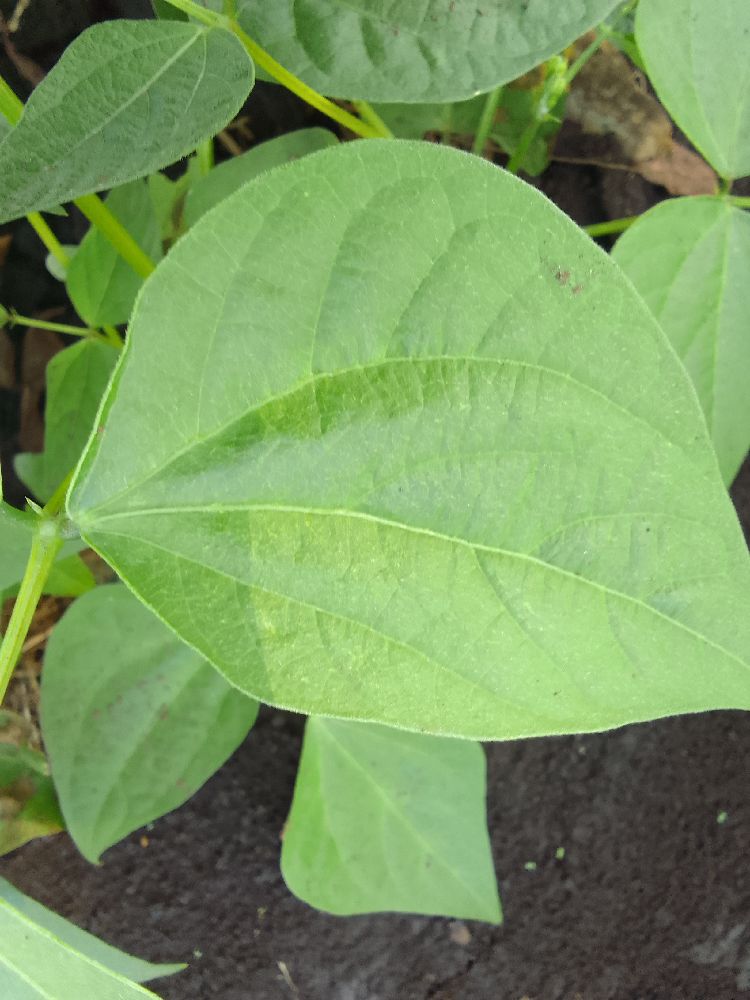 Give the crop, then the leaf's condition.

common bean, healthy
